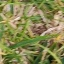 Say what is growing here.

grass
